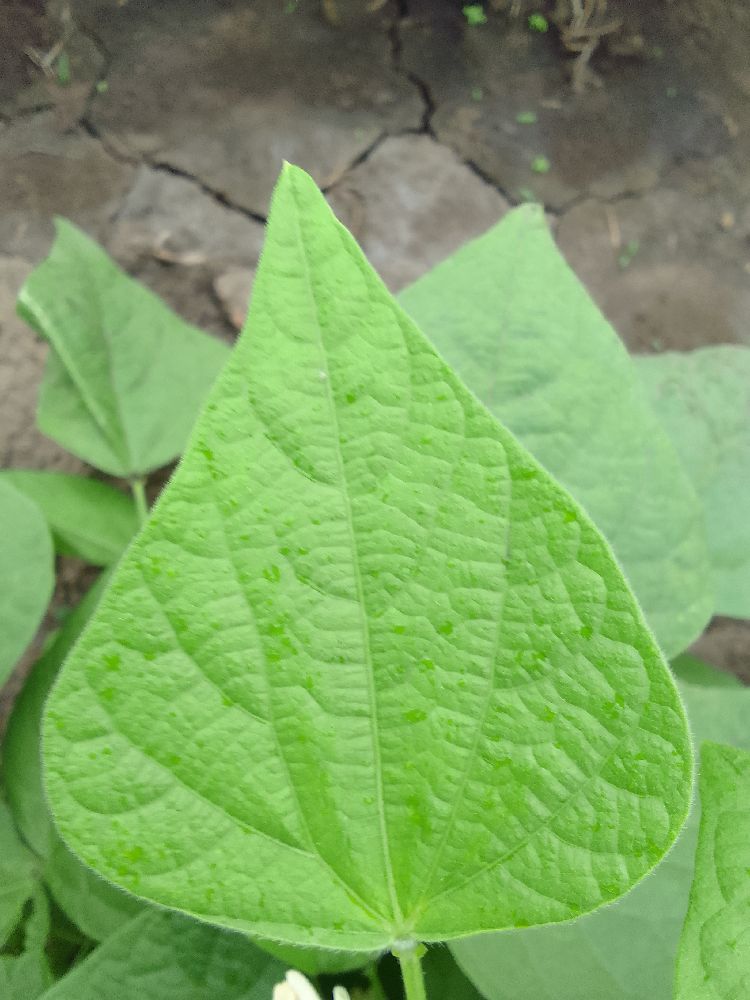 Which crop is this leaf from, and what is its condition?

common bean, healthy
